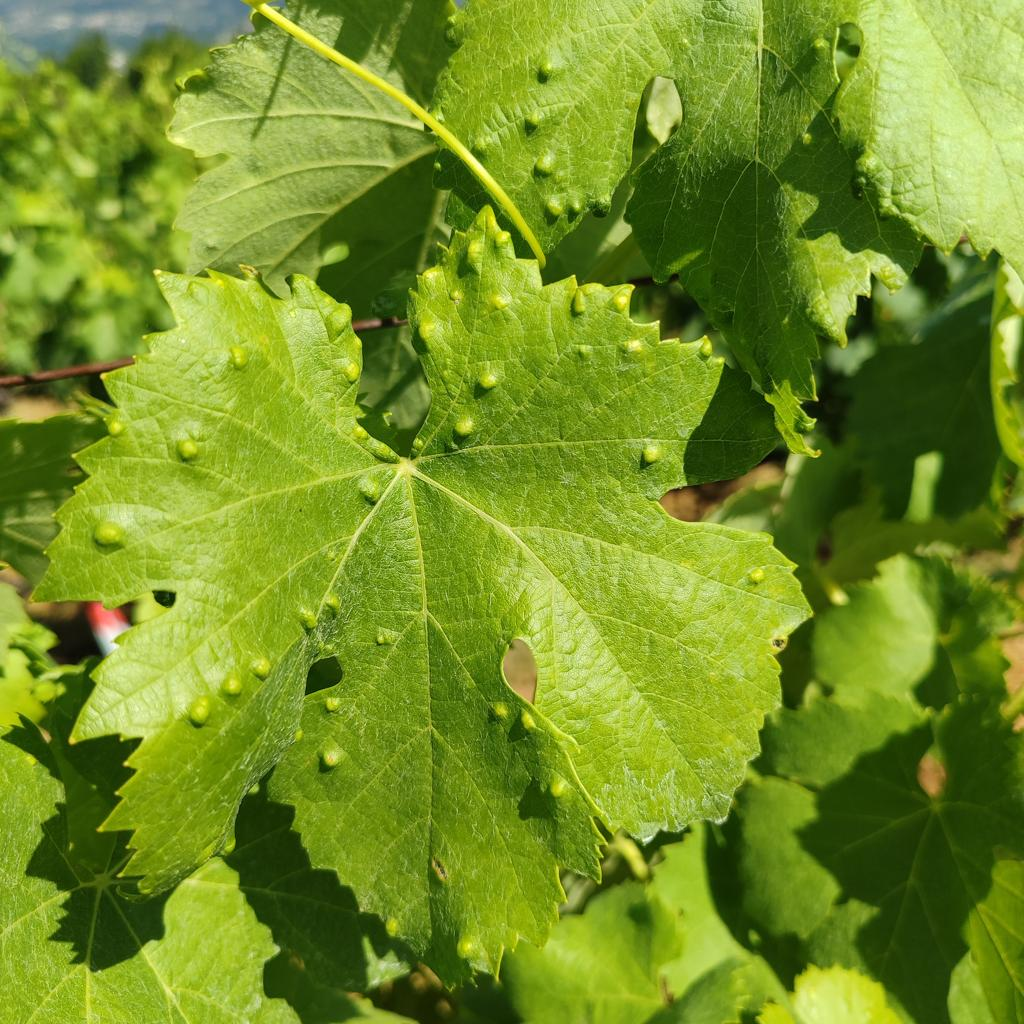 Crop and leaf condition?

grapevine, erineum mite
